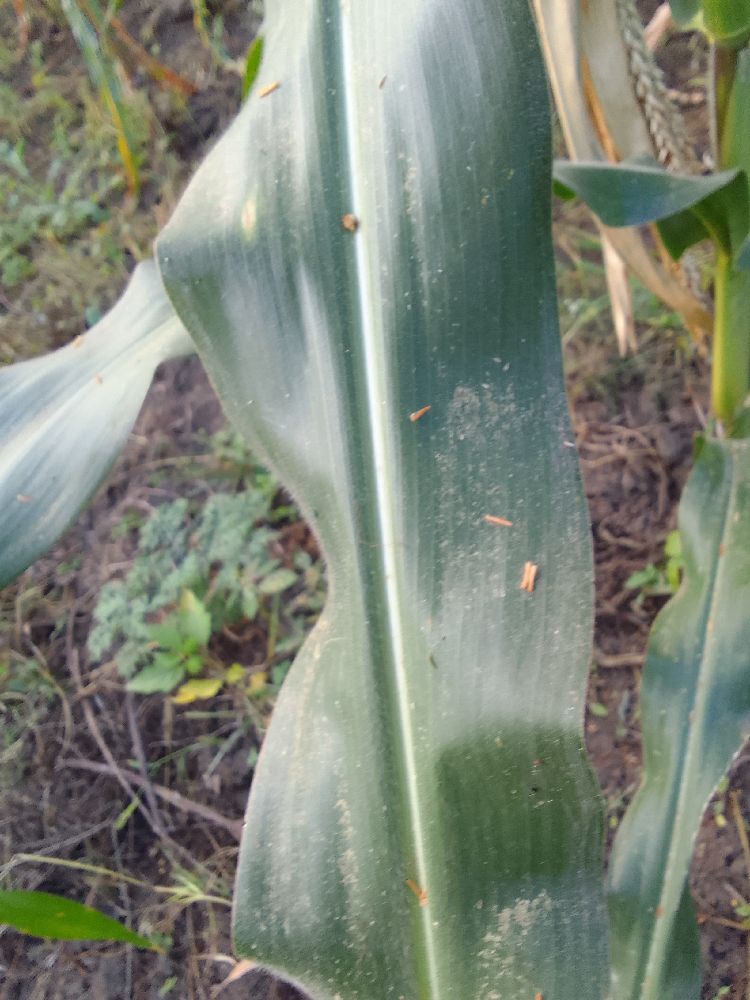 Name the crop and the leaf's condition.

maize, healthy
